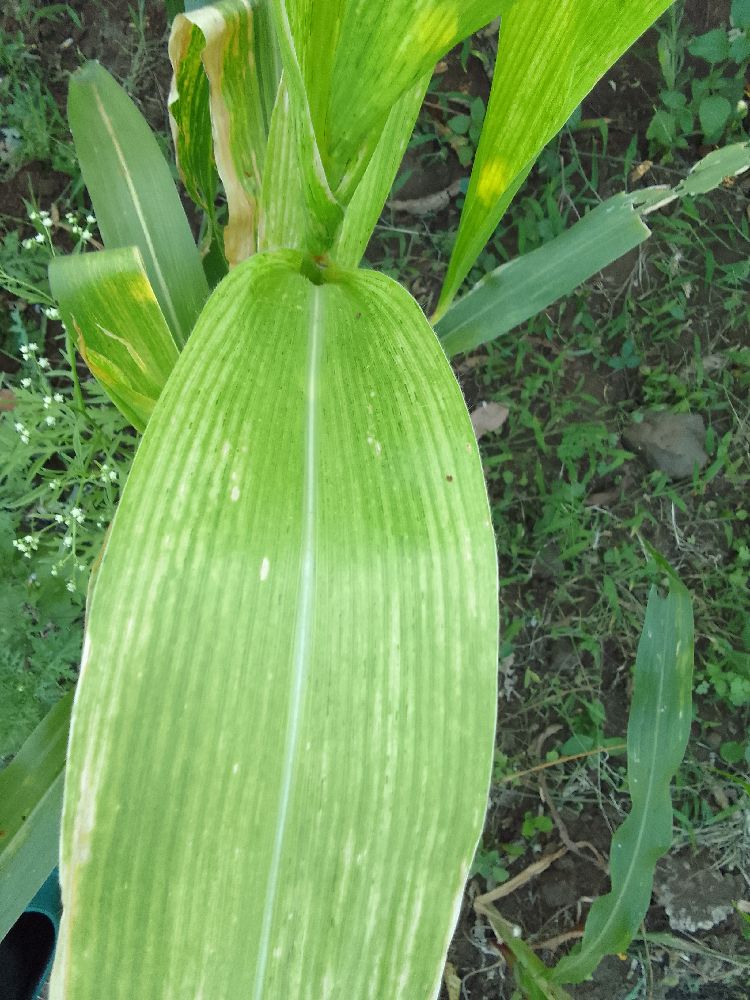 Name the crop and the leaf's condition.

maize, maize lethal necrosis
